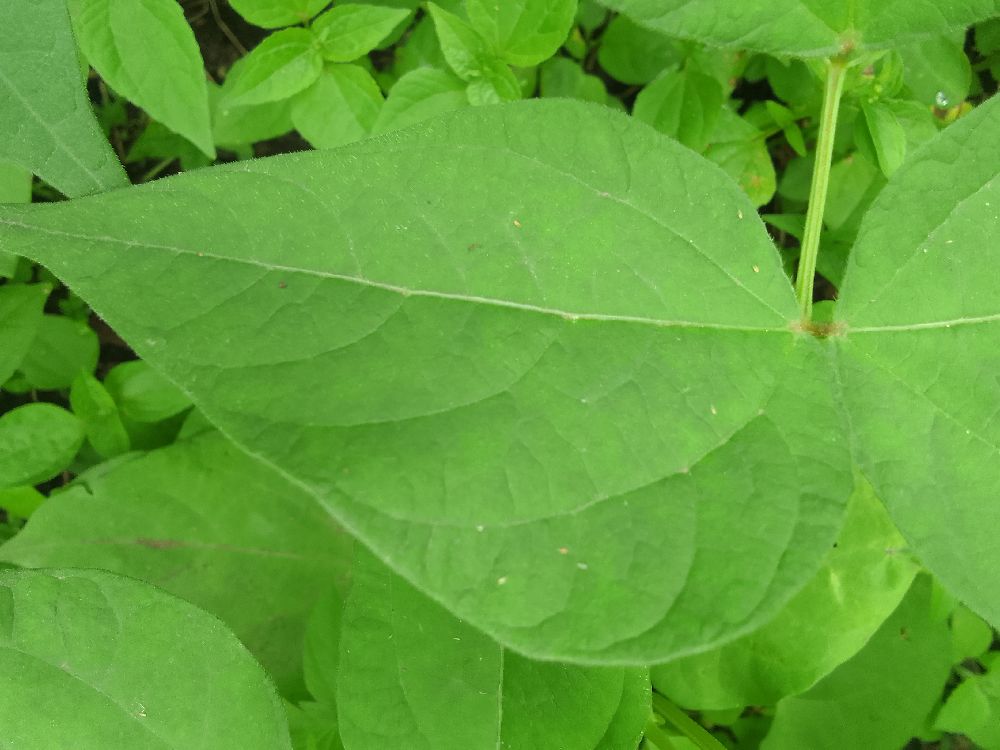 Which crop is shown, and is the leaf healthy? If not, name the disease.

common bean, healthy
